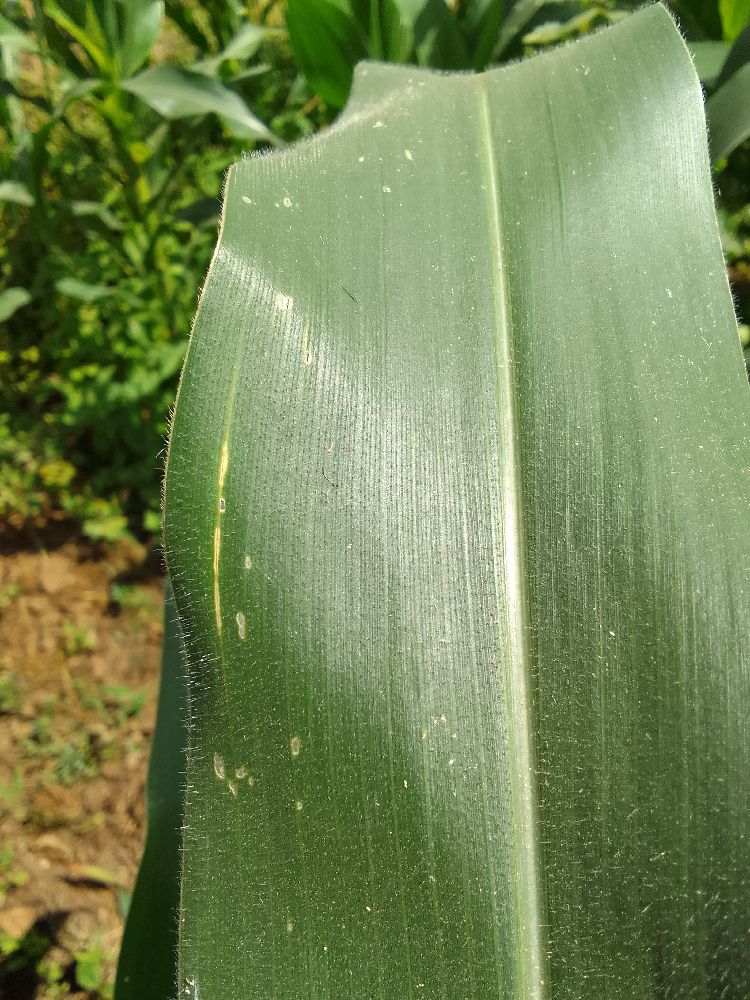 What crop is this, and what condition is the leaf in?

maize, healthy
